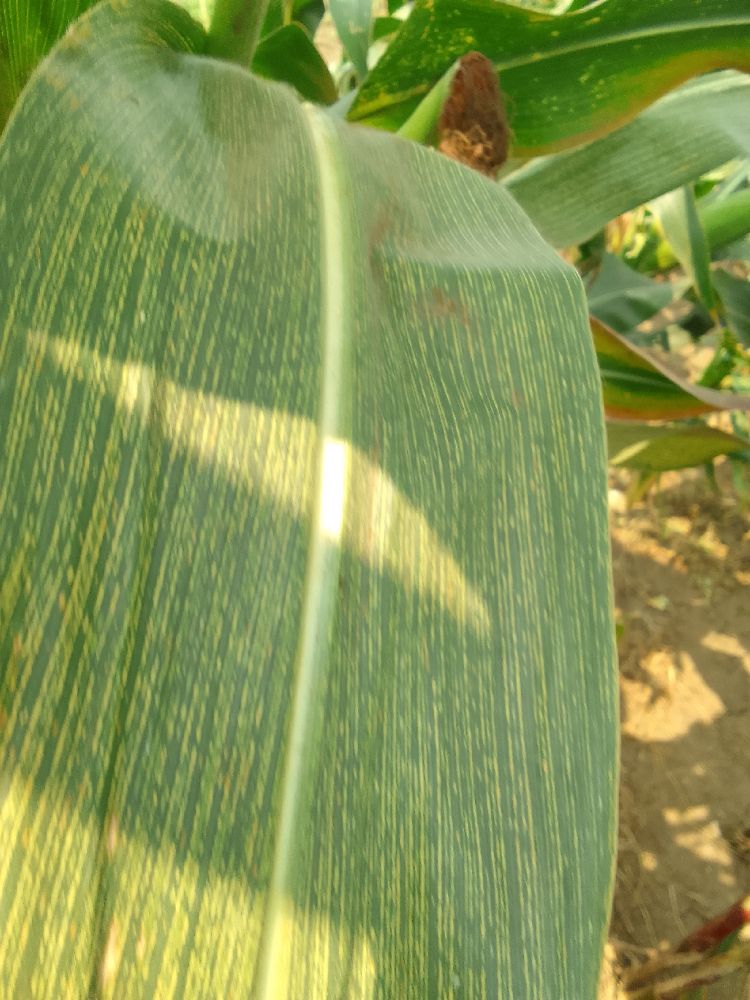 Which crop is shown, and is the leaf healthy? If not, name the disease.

maize, maize streak virus
